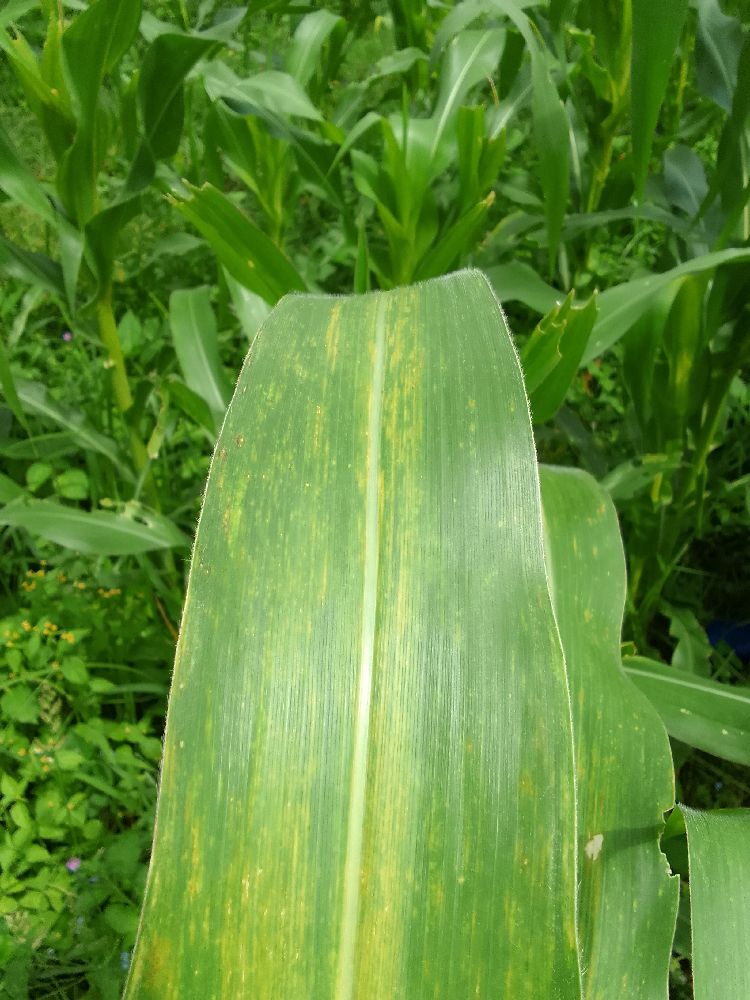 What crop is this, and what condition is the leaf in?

maize, maize lethal necrosis
